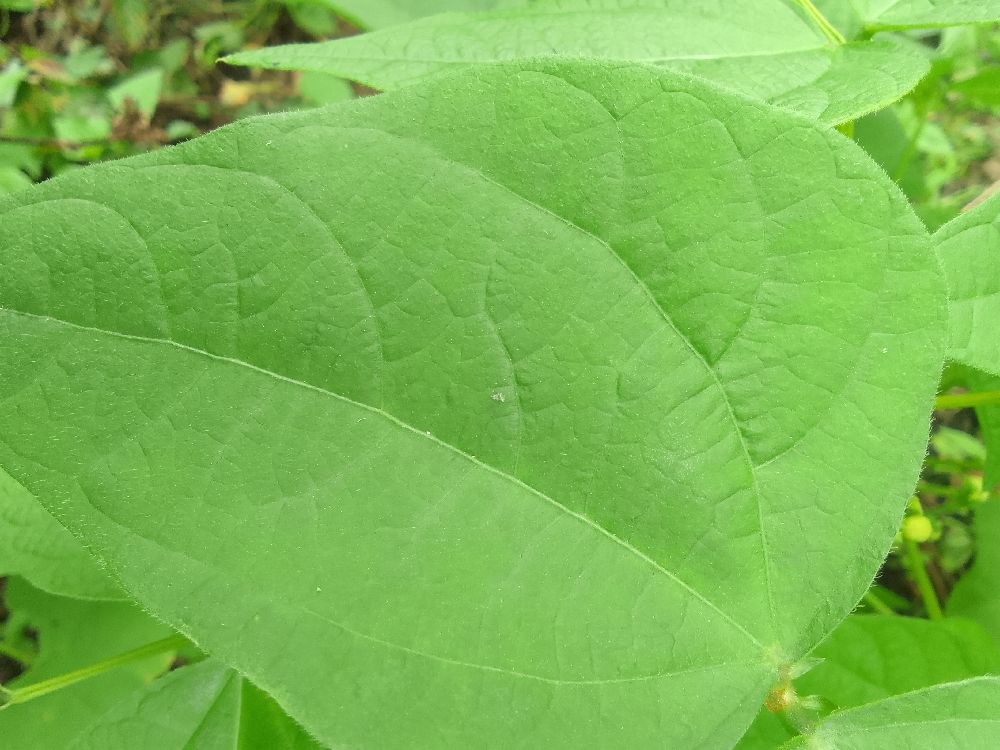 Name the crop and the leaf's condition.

common bean, healthy
